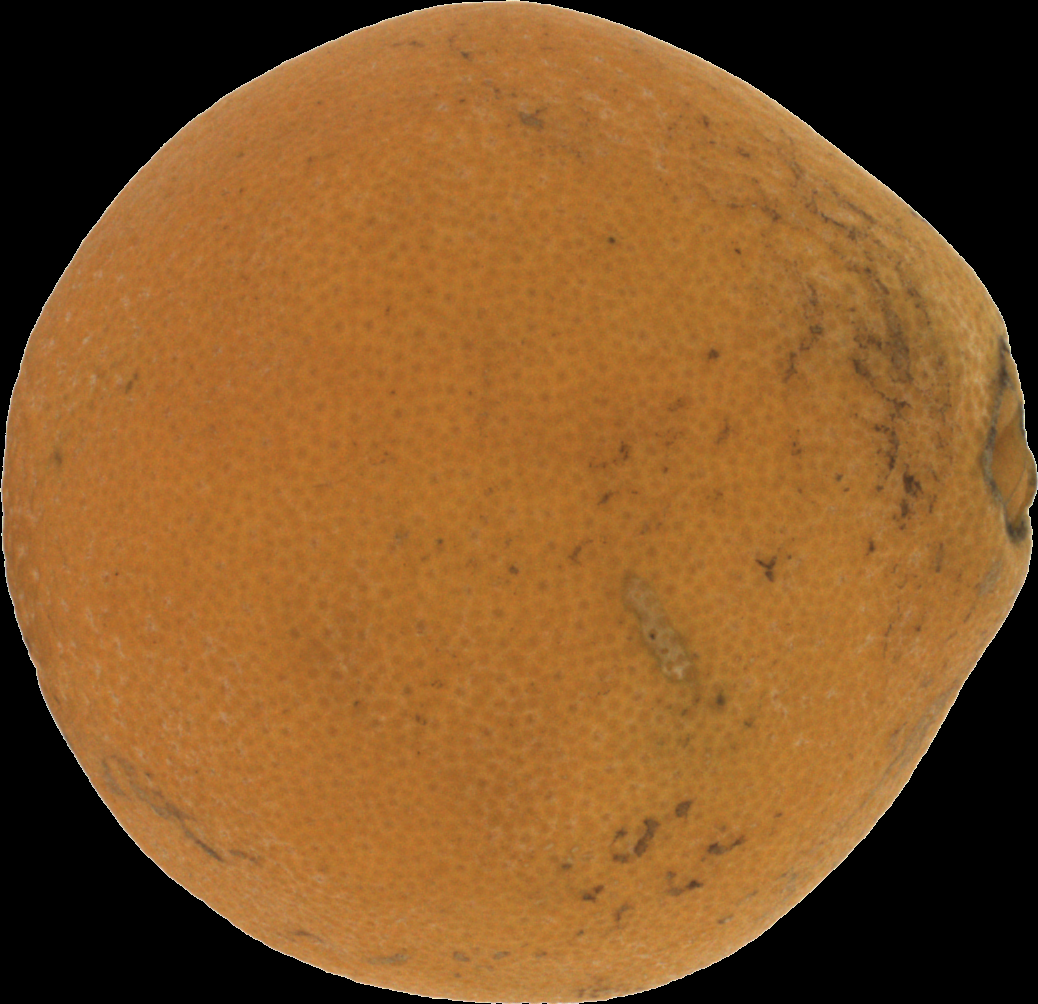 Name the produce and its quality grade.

orange, bad
